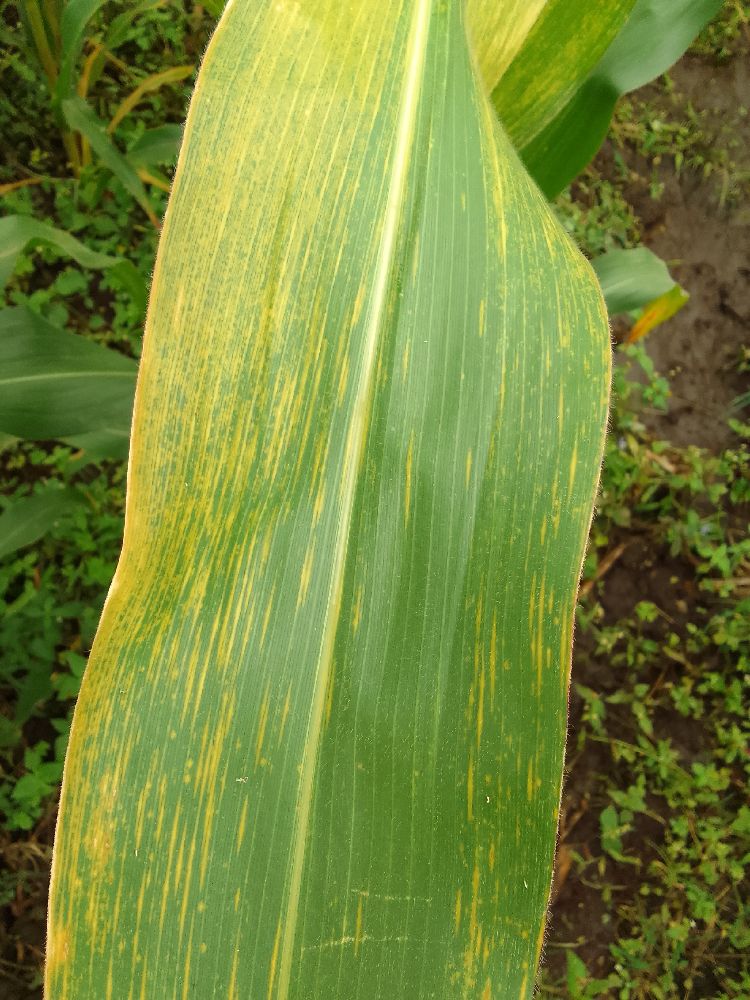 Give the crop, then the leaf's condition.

maize, maize lethal necrosis
